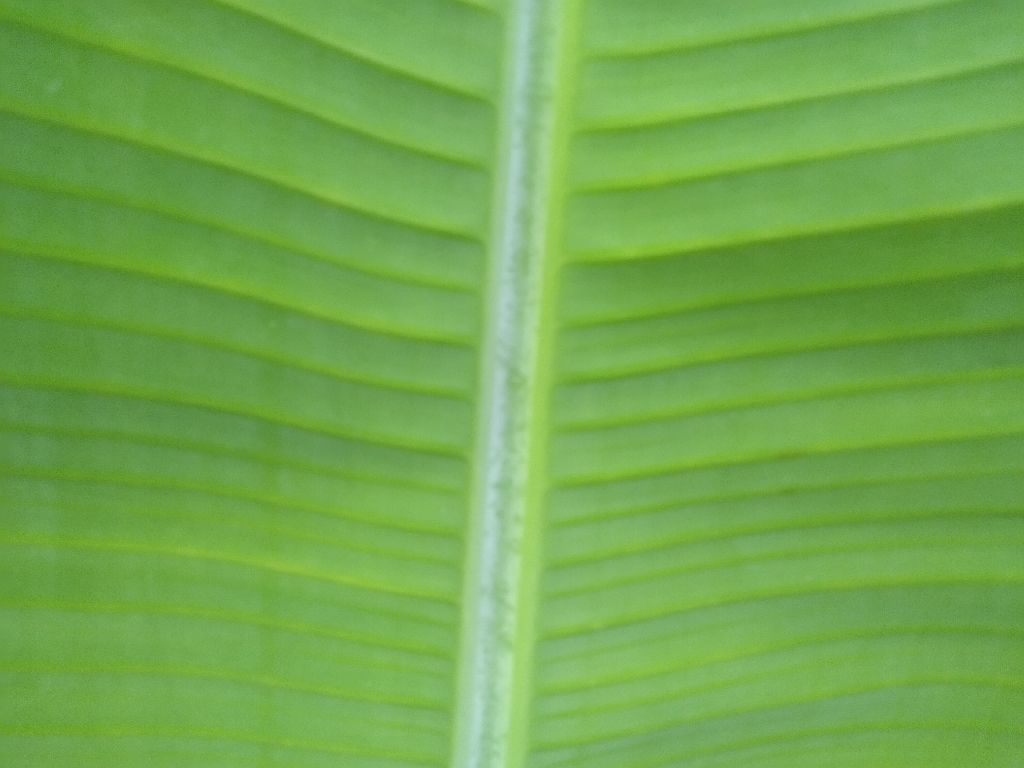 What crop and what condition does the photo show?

banana, healthy
